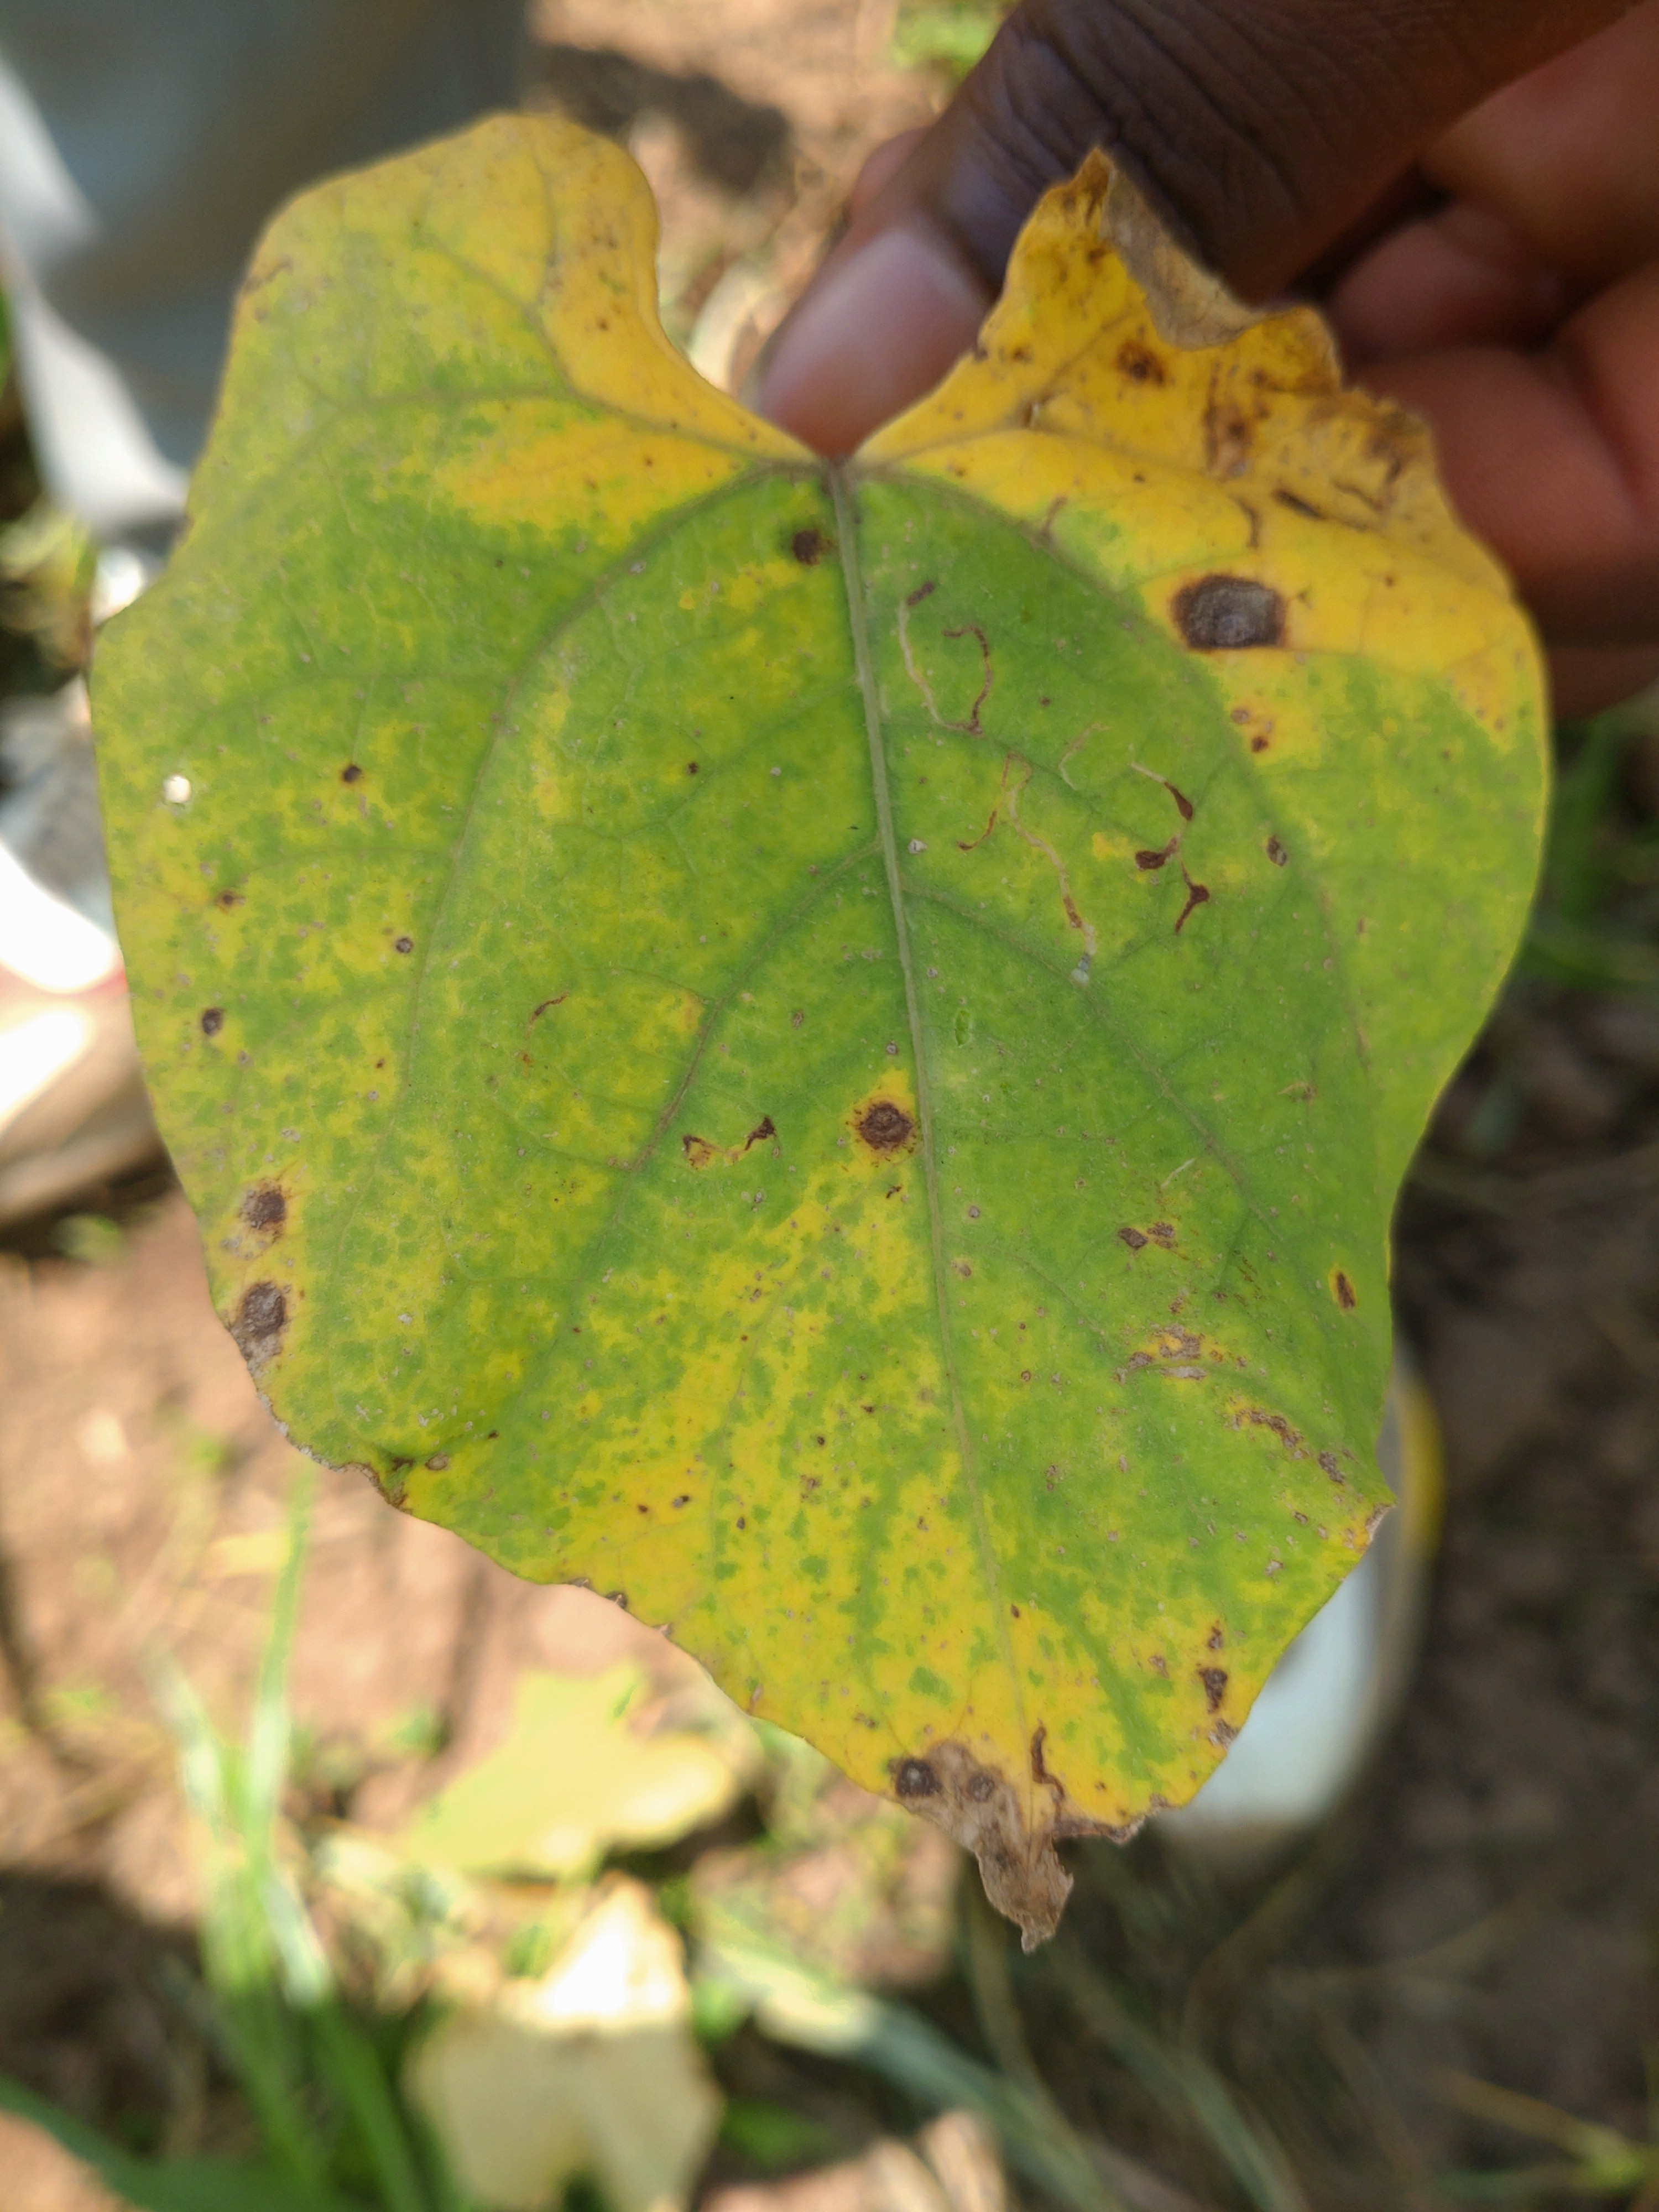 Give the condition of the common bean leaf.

rust
